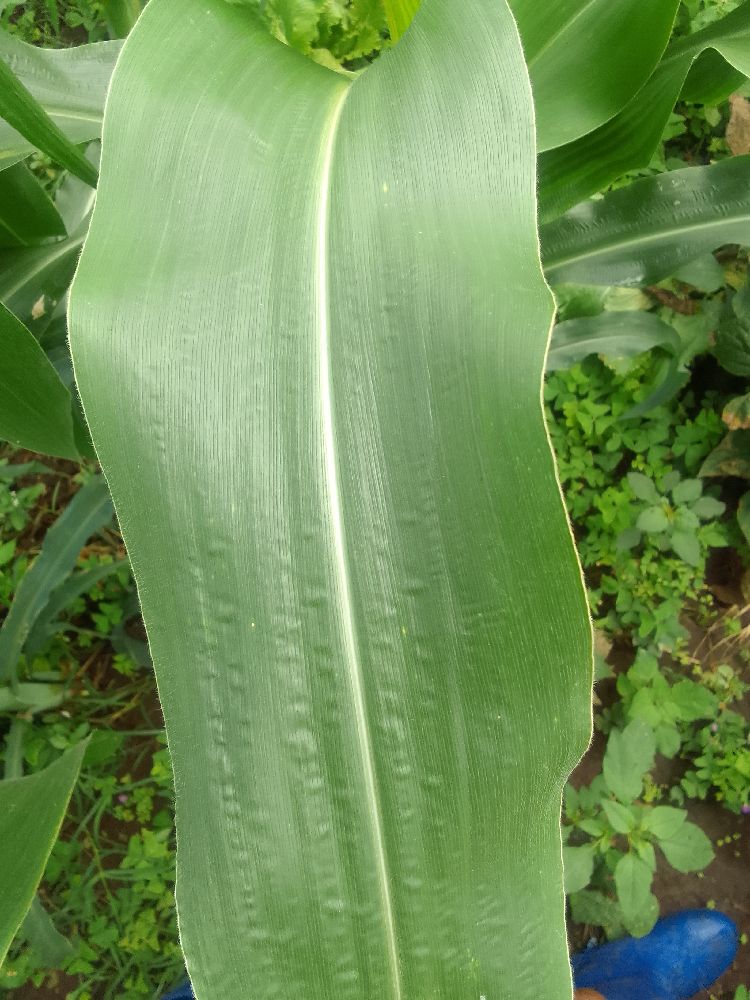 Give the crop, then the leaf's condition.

maize, healthy
